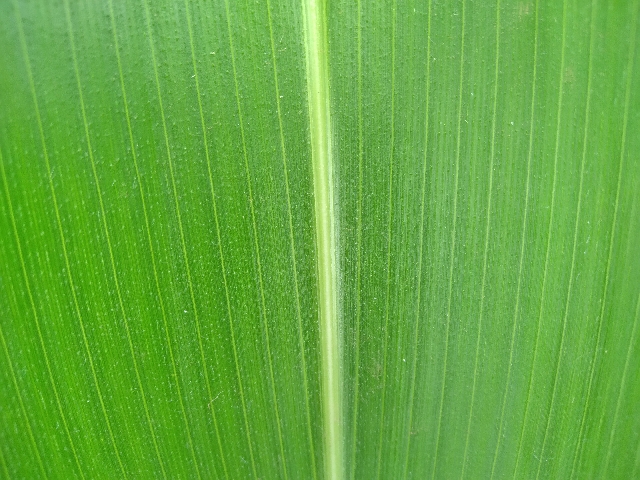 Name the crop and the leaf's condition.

maize, healthy
